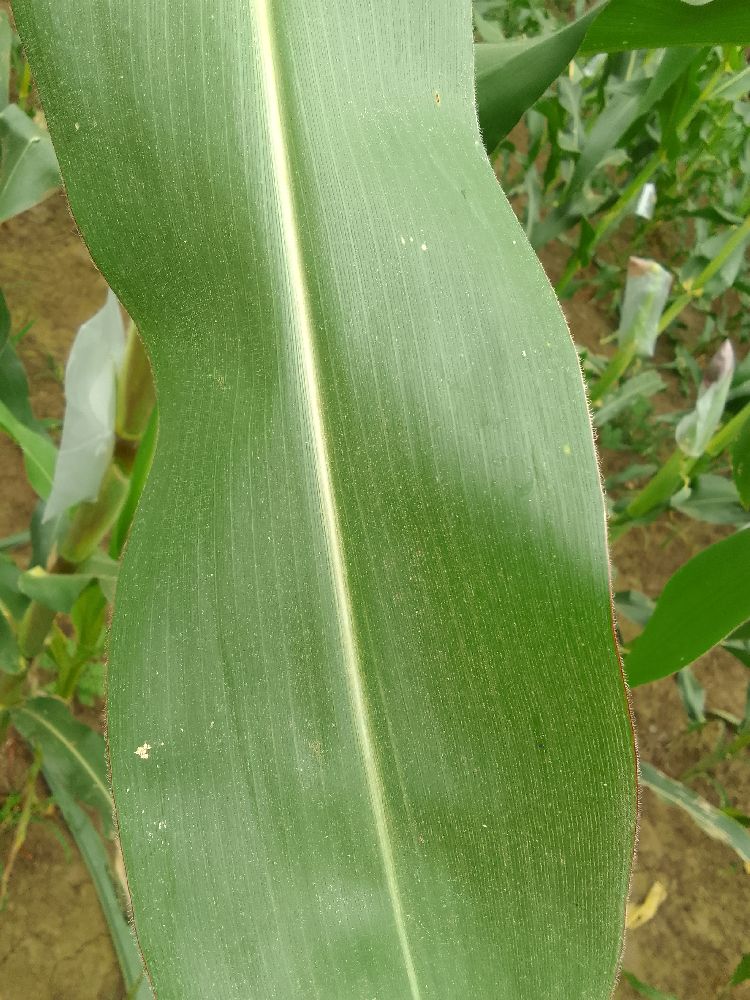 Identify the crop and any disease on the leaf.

maize, healthy
